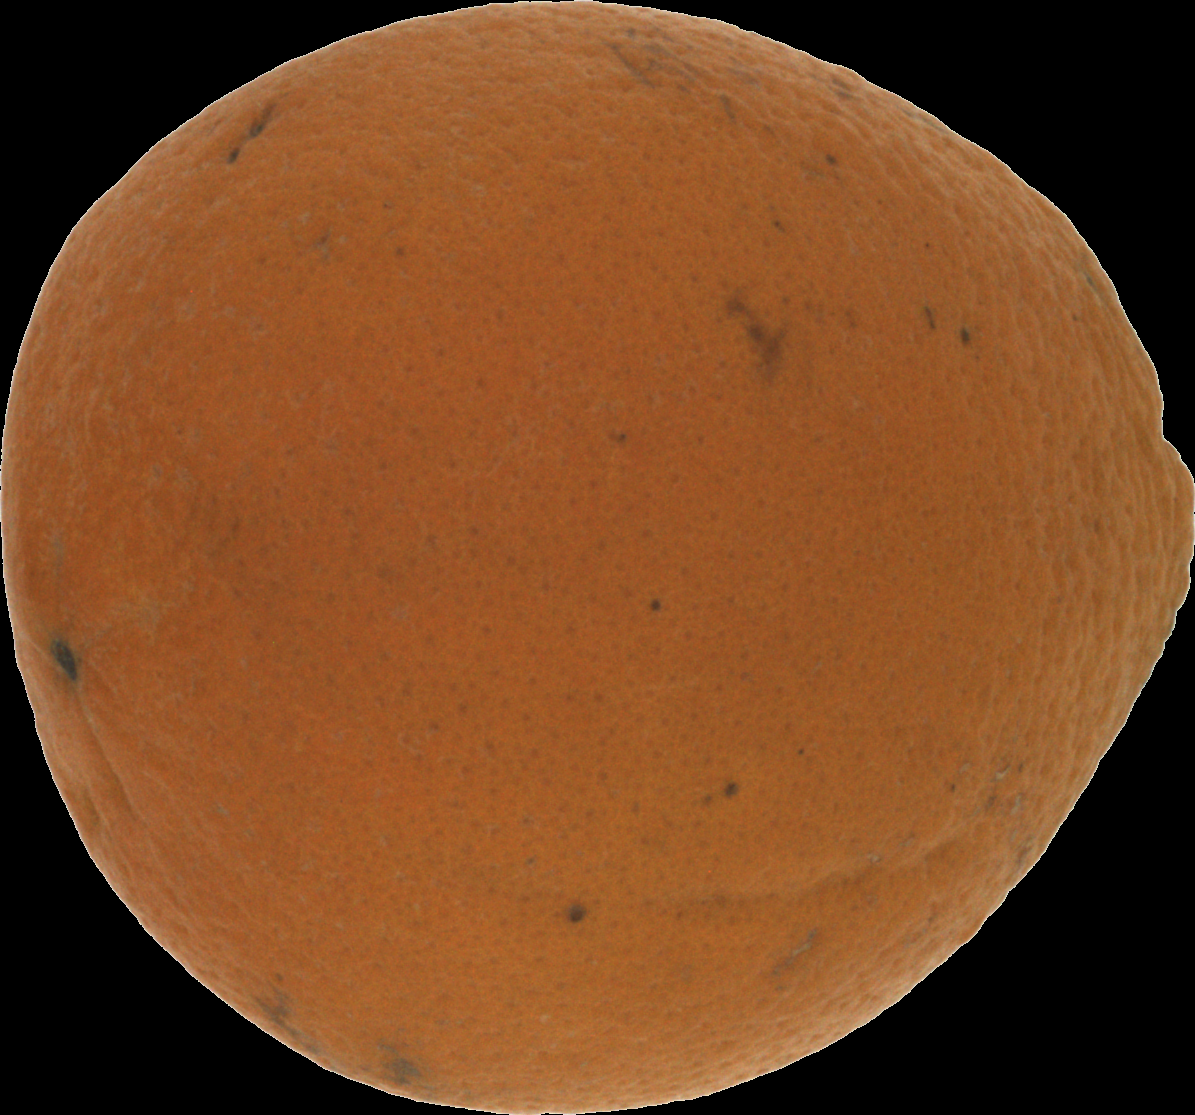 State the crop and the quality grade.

orange, bad
